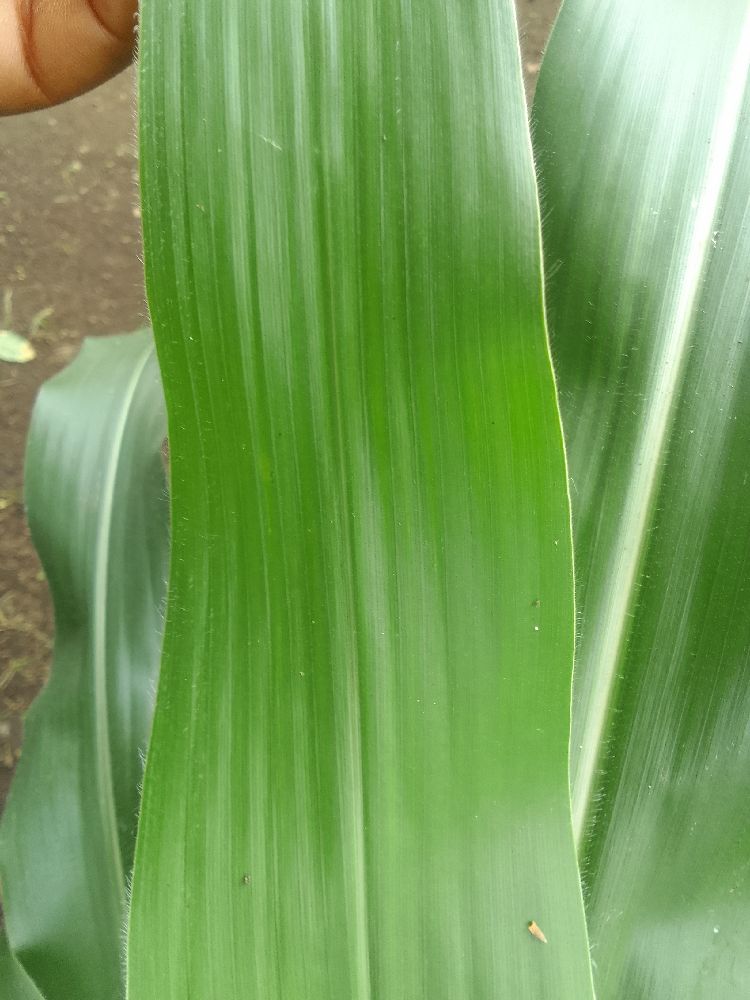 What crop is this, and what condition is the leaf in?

maize, healthy
